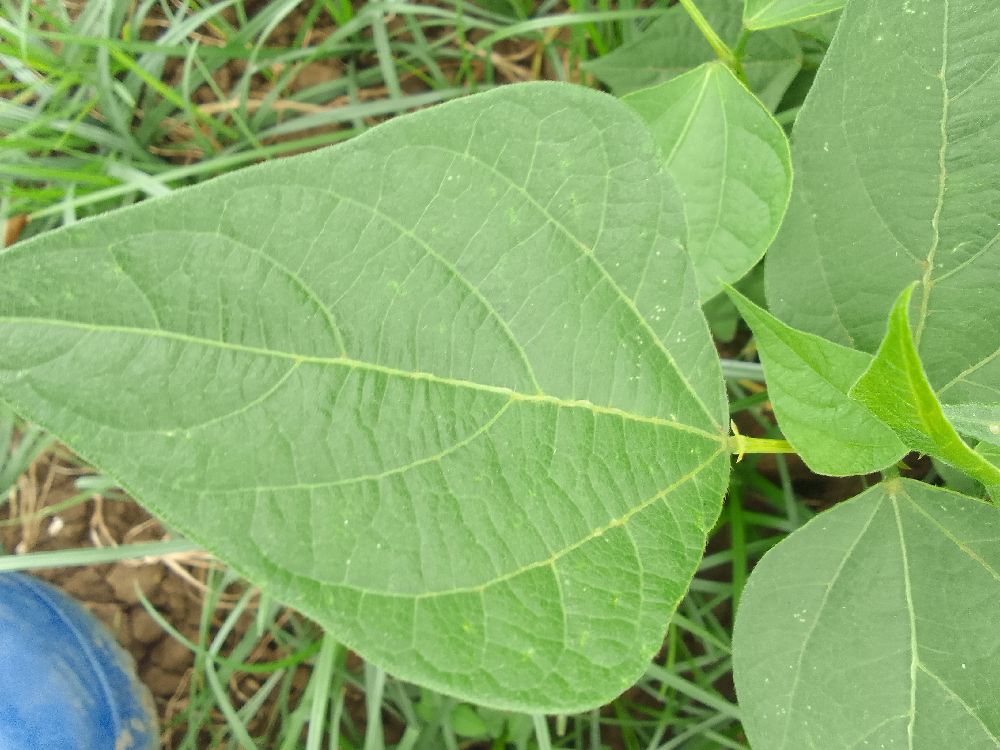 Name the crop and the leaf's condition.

common bean, healthy
